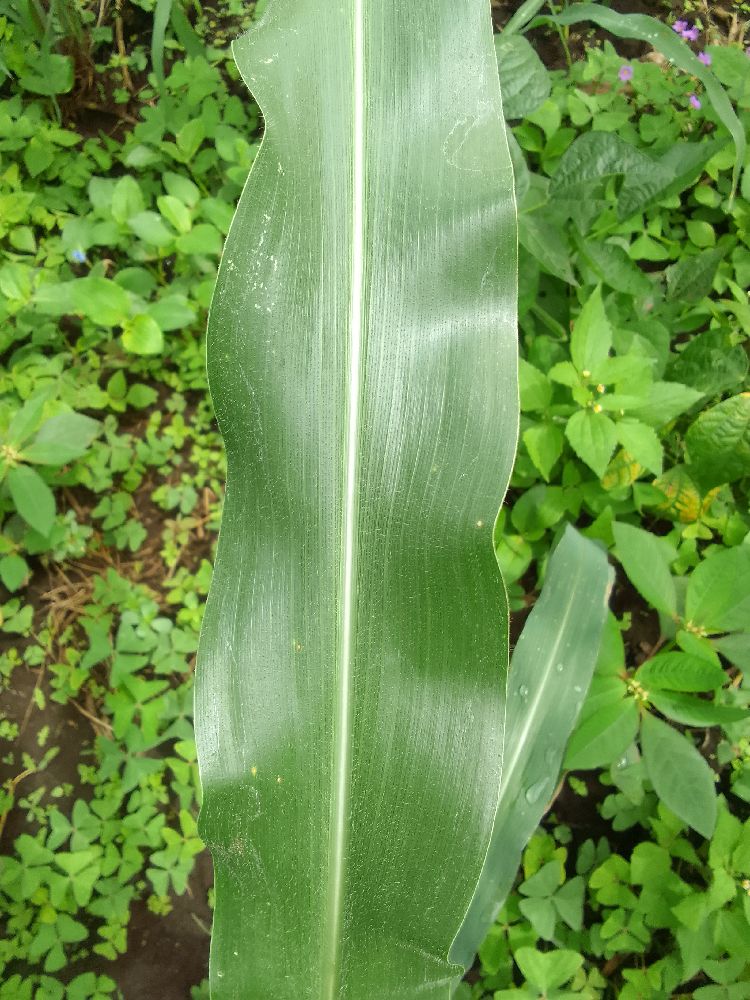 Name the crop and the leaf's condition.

maize, healthy
